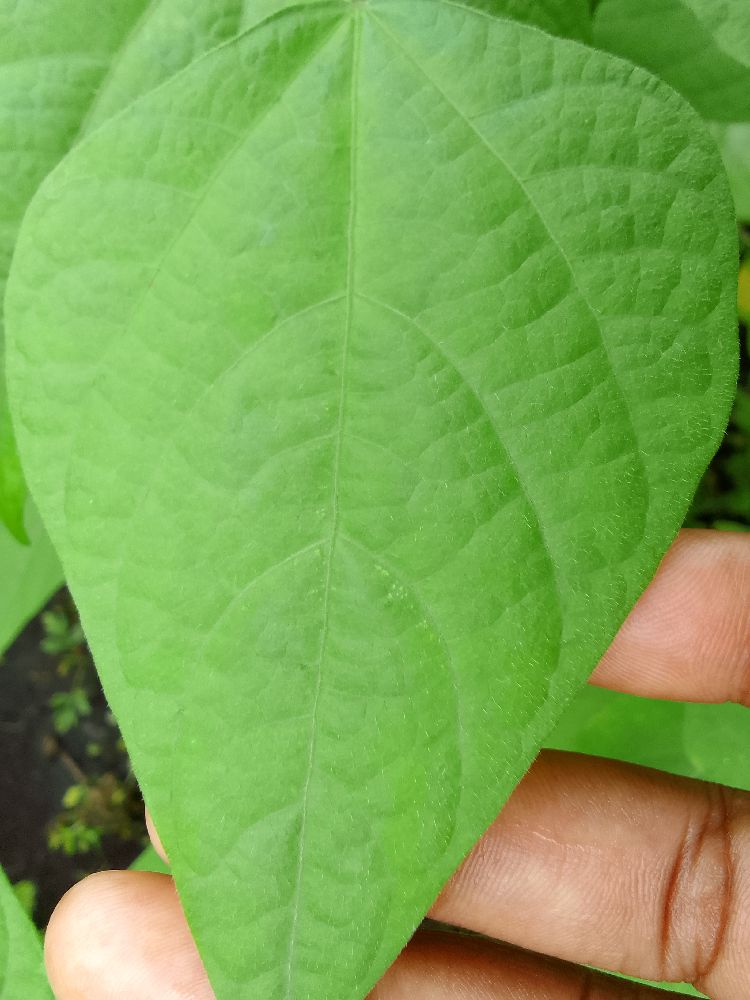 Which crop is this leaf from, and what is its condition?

common bean, healthy
